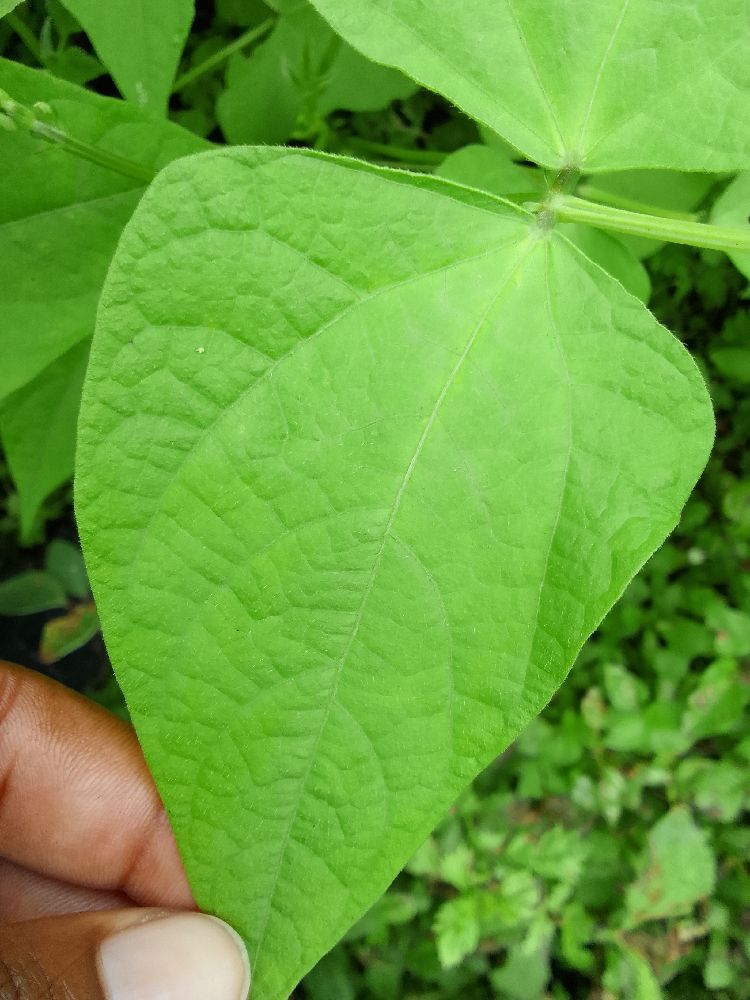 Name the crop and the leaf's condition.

common bean, healthy
